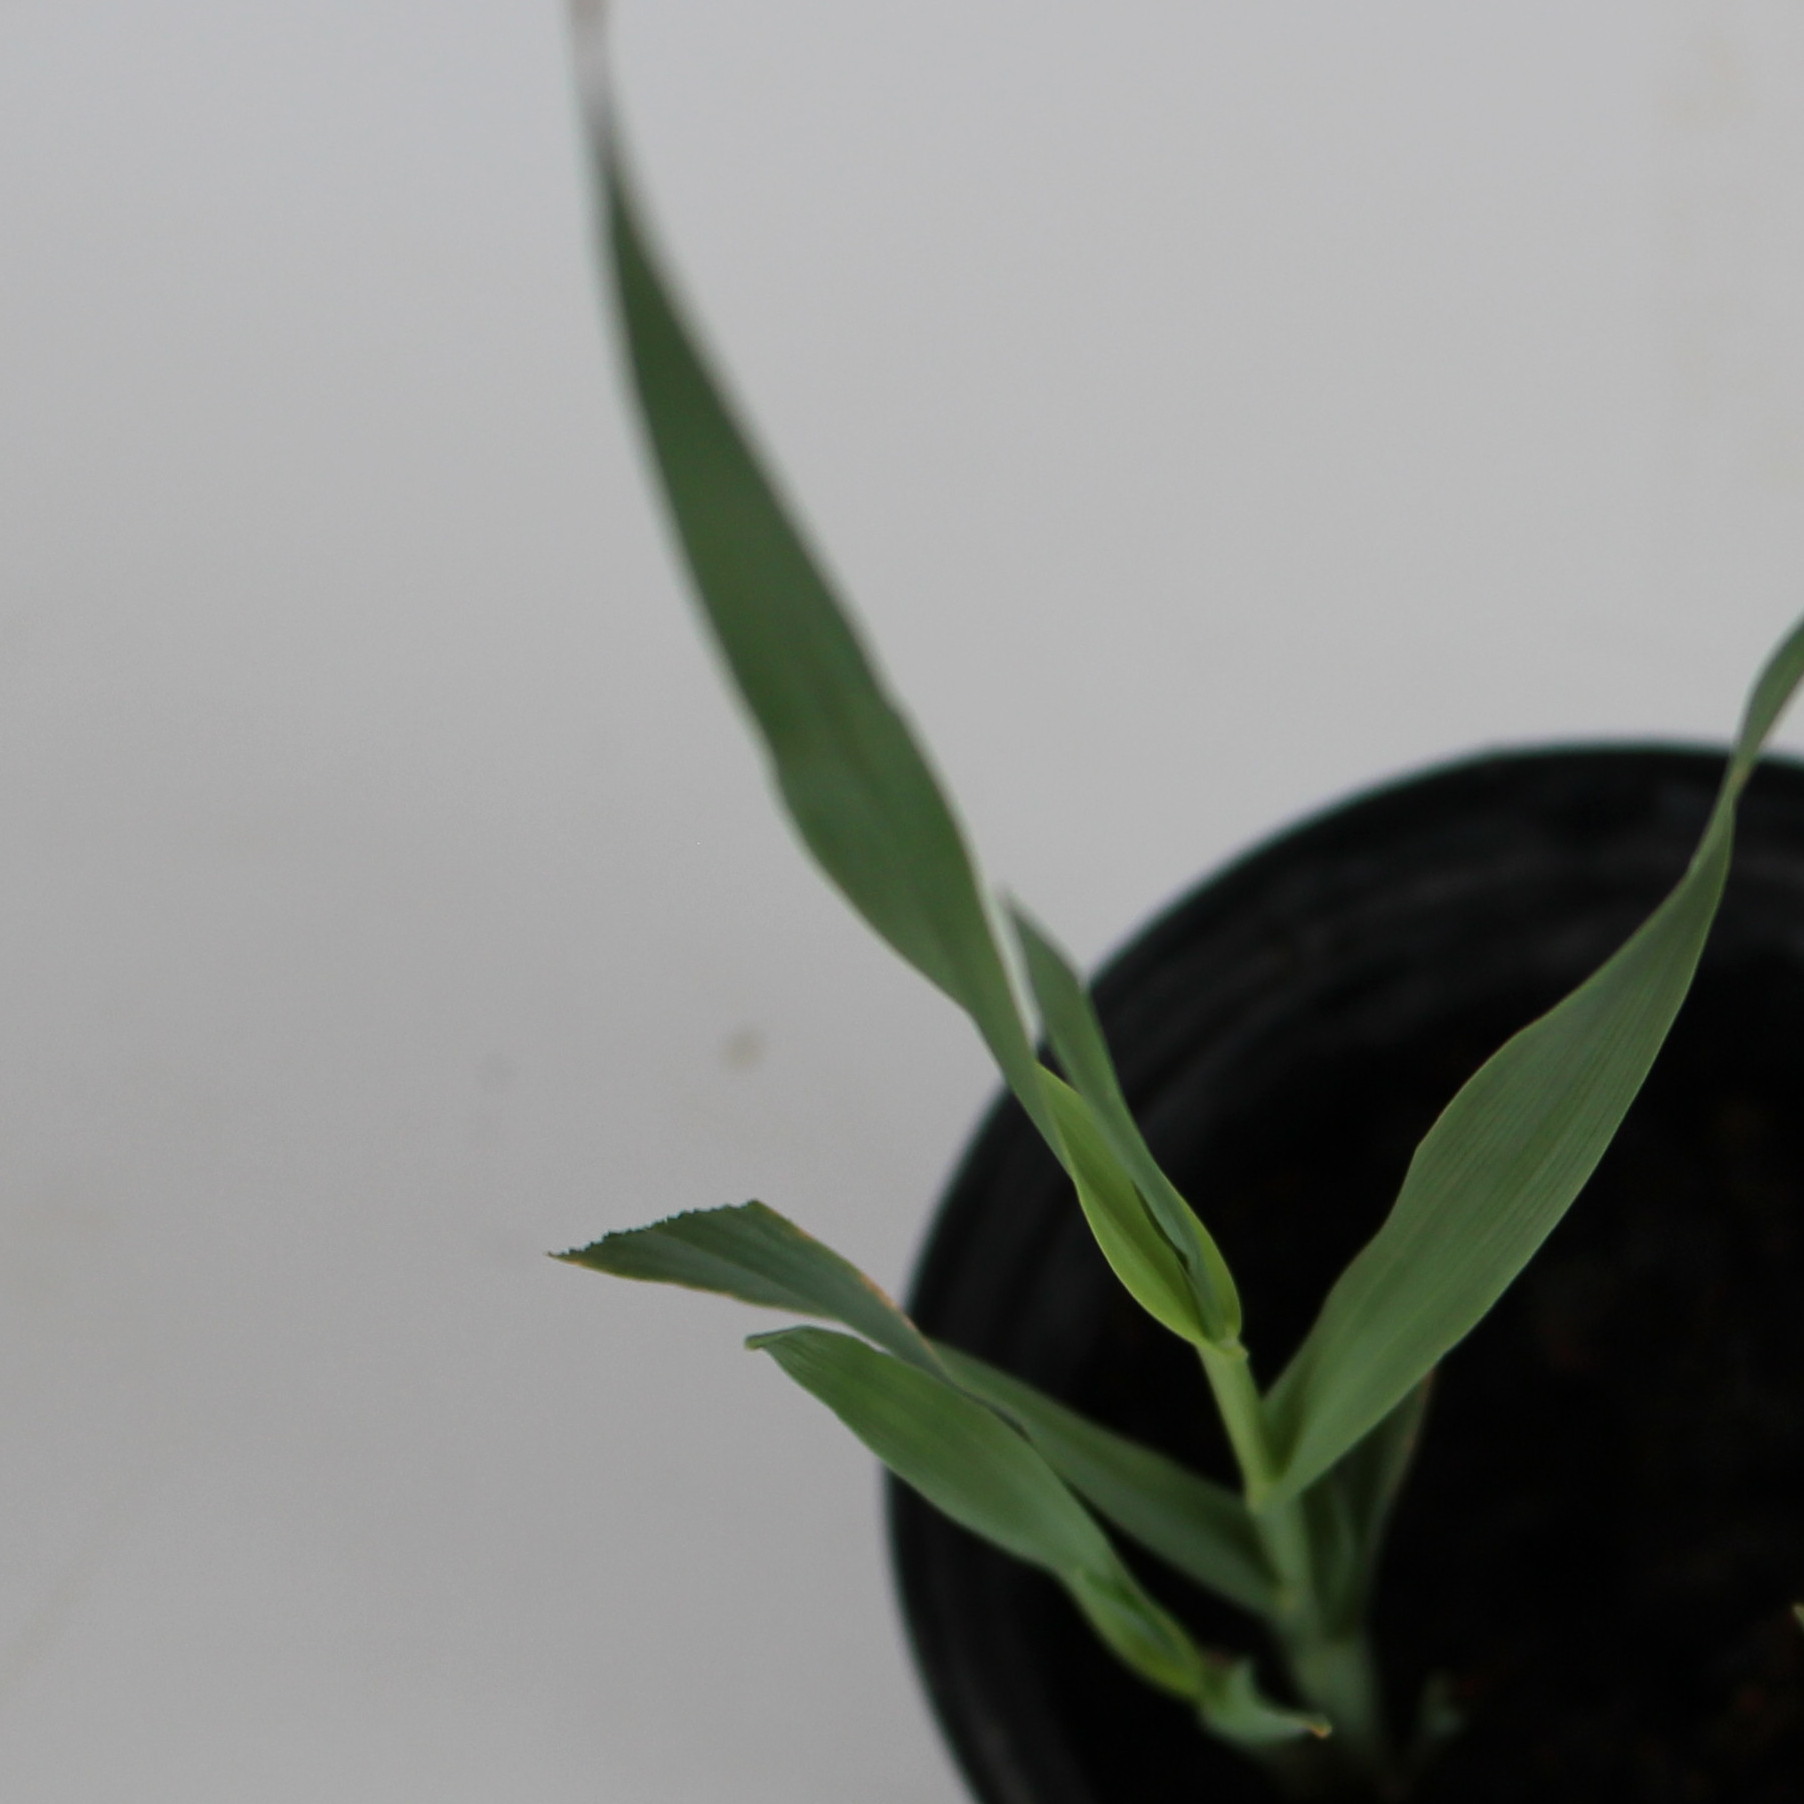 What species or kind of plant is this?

Avena sterilis
